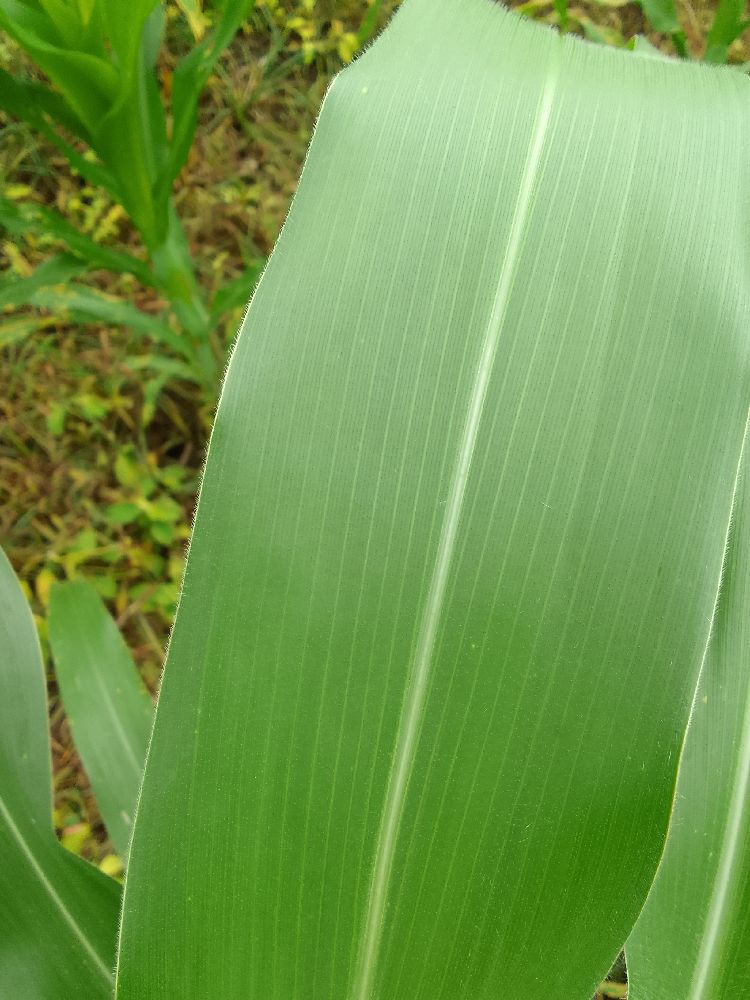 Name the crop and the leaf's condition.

maize, healthy
